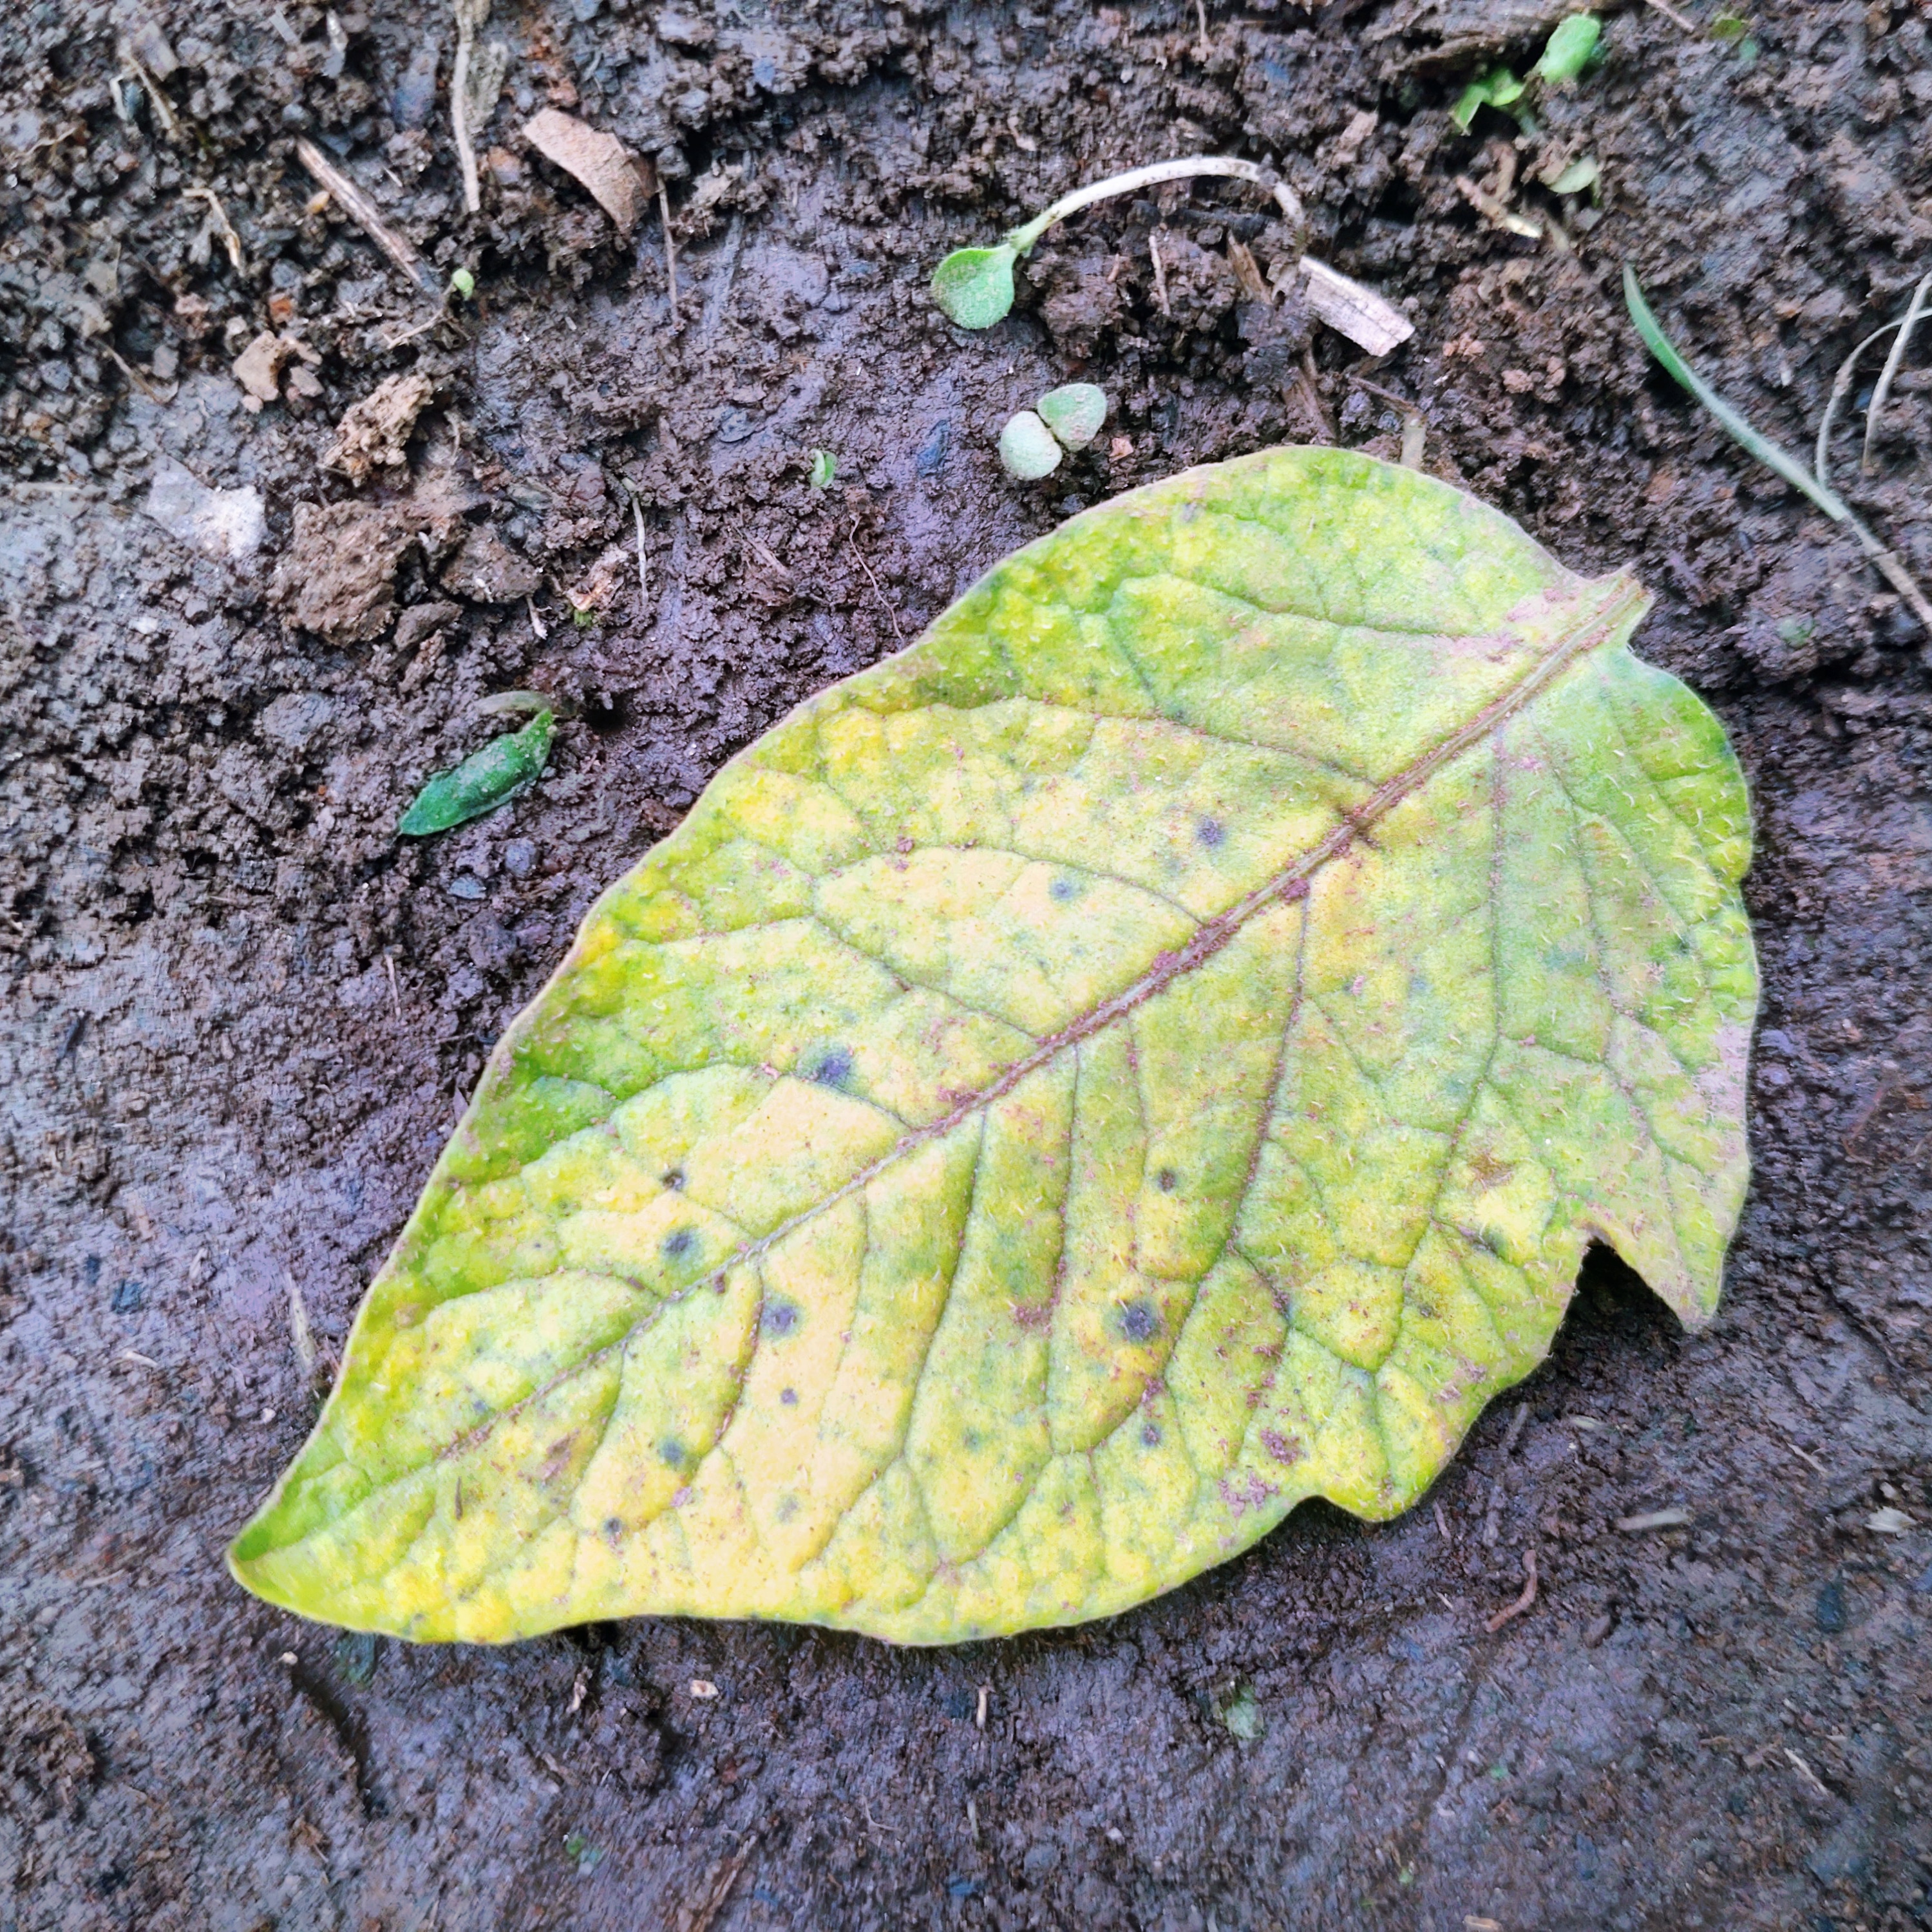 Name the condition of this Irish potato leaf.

late blight
